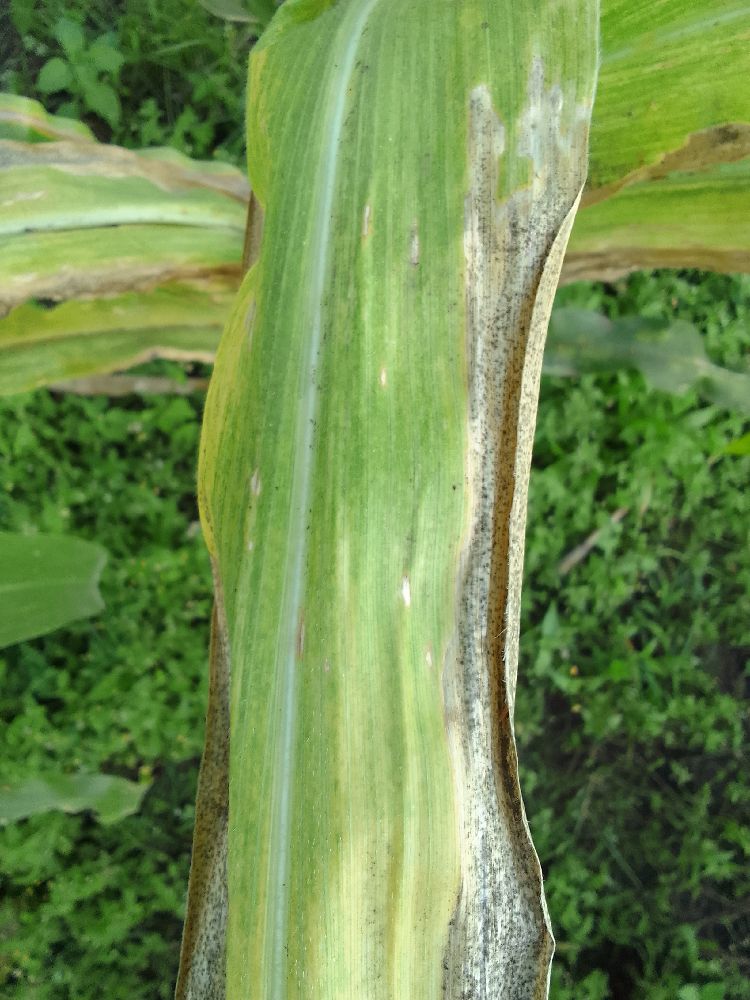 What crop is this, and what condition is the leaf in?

maize, maize lethal necrosis
